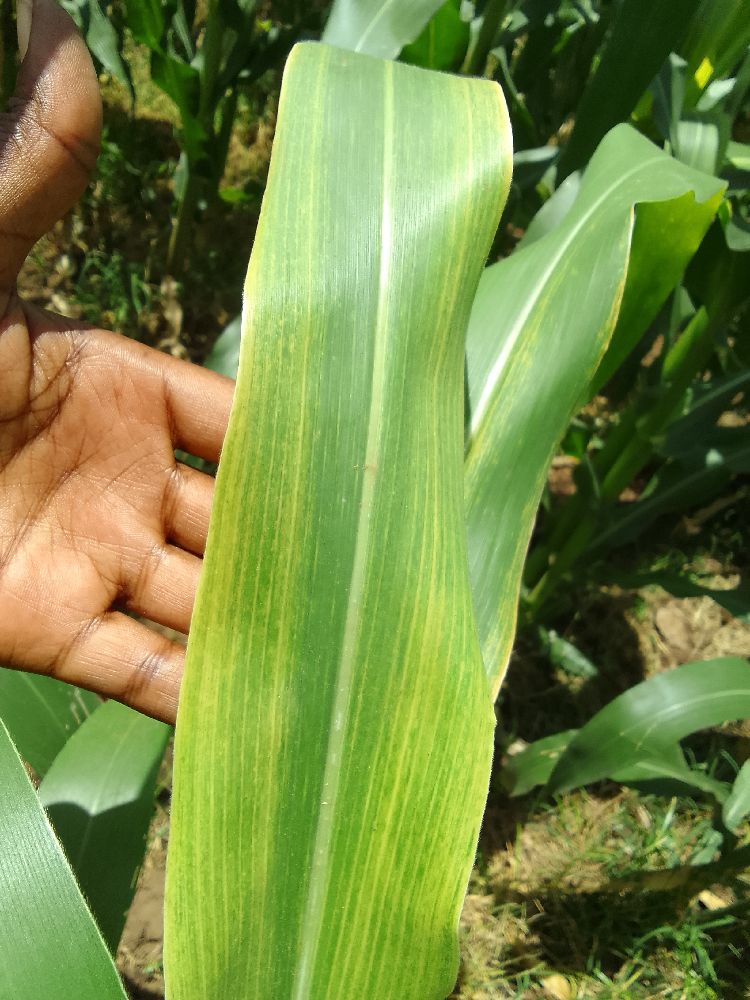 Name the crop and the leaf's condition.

maize, maize lethal necrosis
